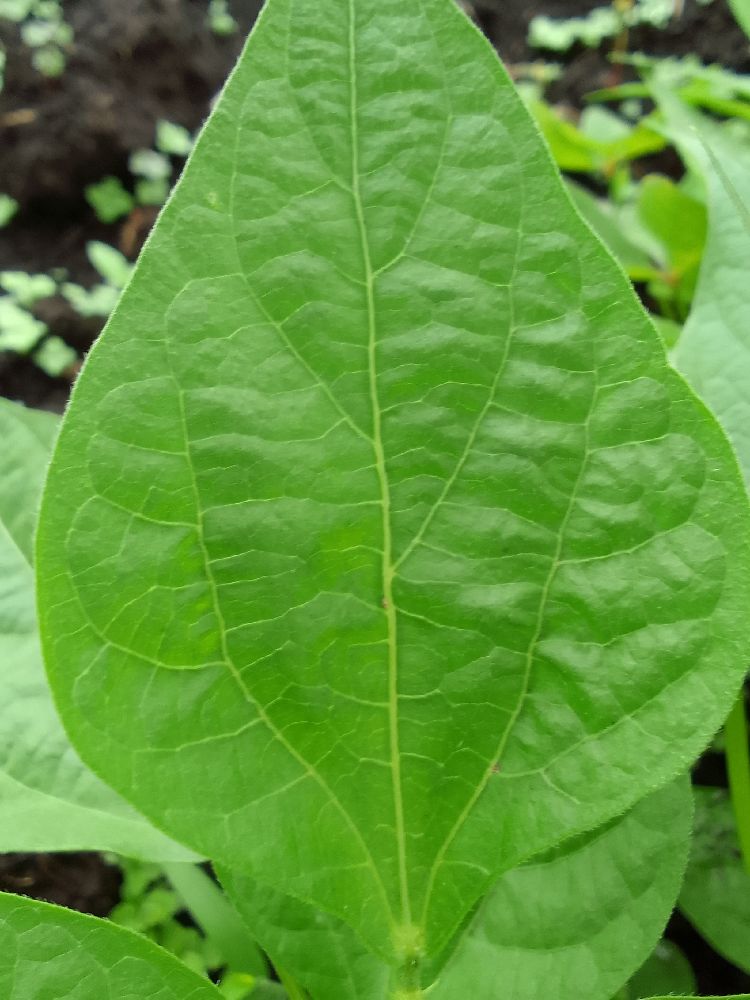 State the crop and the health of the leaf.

common bean, healthy
